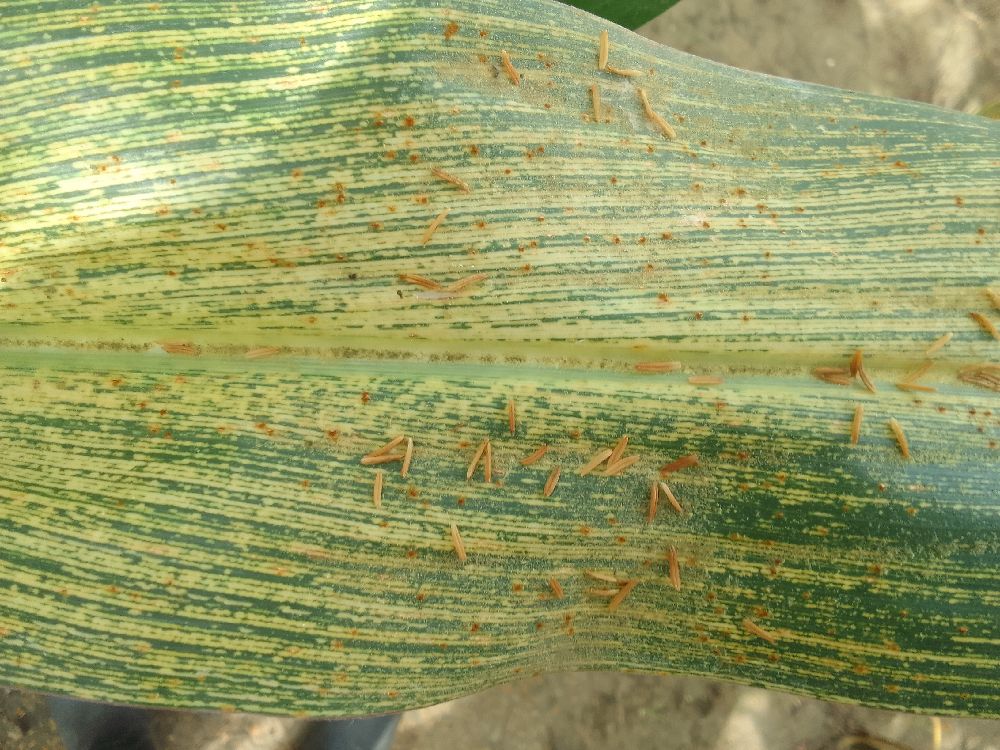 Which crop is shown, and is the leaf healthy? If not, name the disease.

maize, maize streak virus
